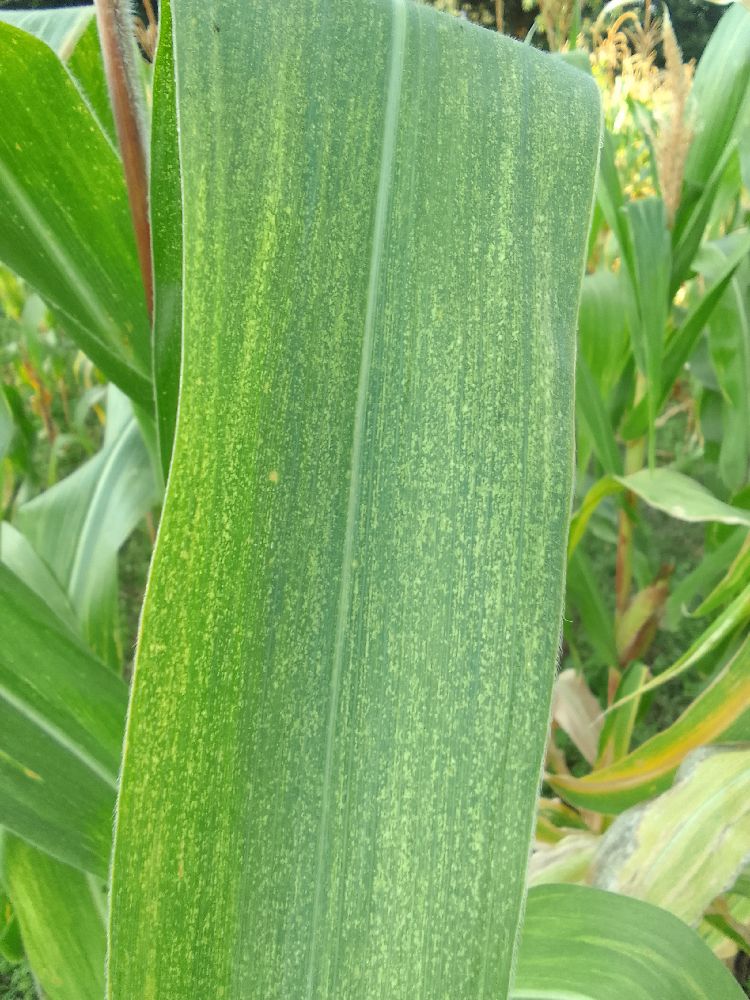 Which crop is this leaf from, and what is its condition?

maize, maize lethal necrosis
